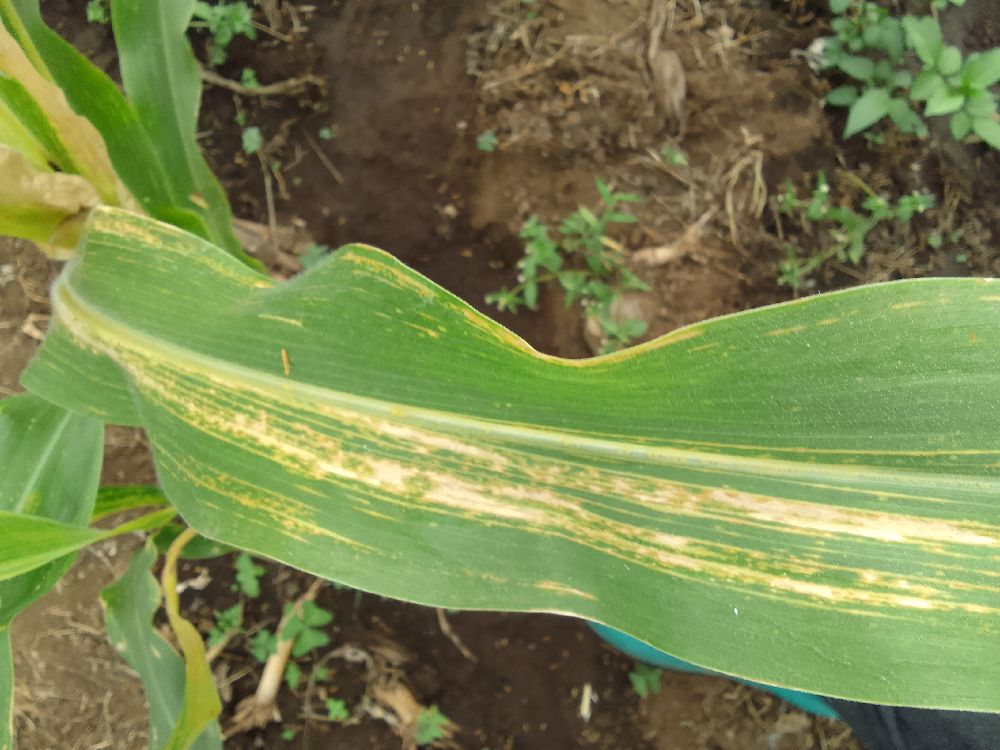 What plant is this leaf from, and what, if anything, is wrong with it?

maize, maize lethal necrosis
